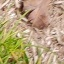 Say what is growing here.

grass
